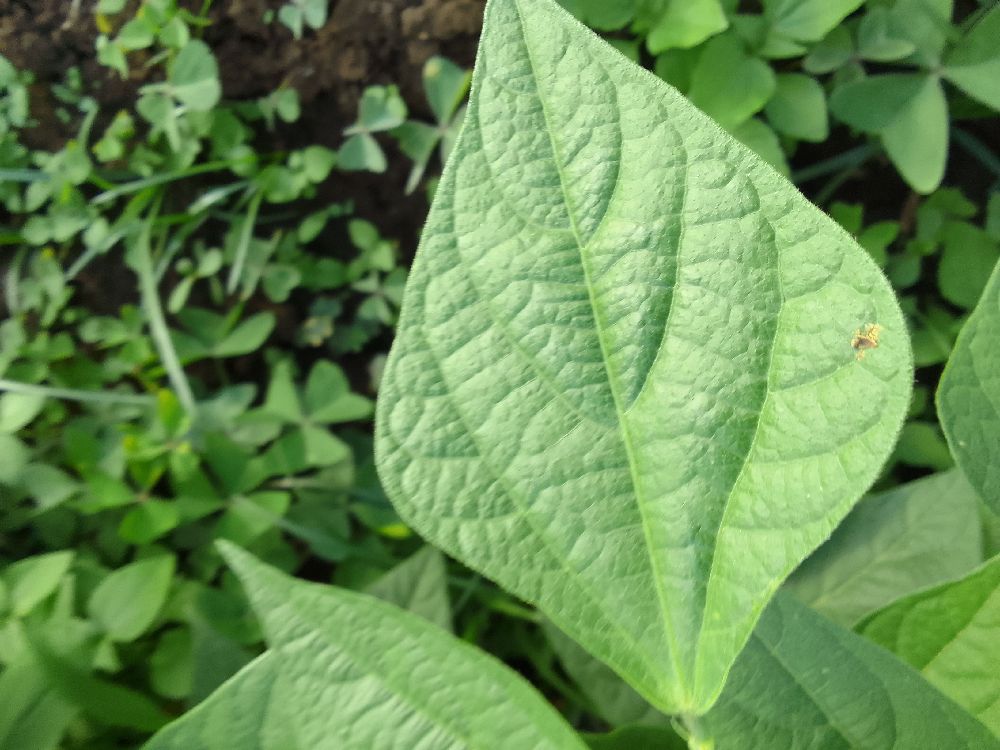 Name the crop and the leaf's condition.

common bean, healthy
